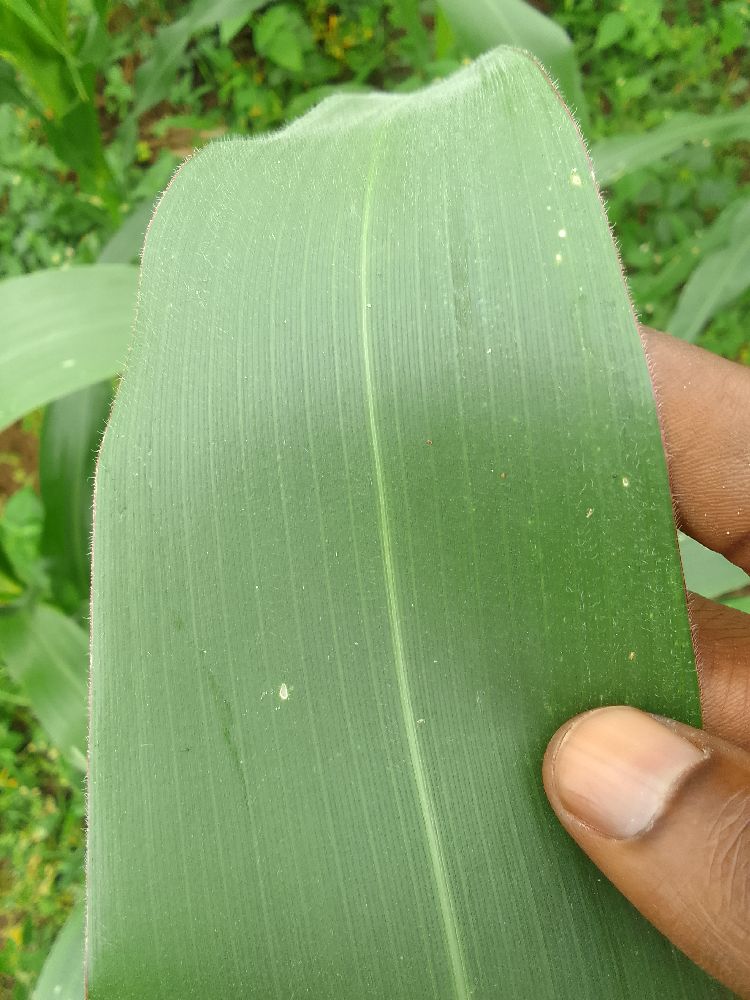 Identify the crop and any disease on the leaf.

maize, healthy
